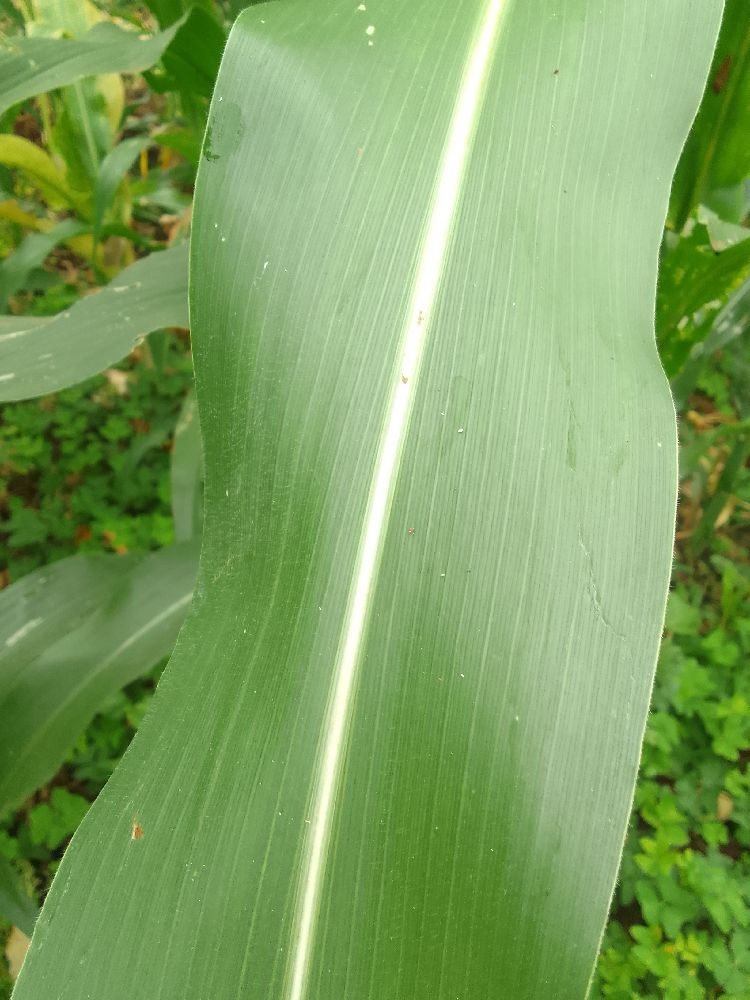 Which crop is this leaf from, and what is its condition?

maize, healthy
